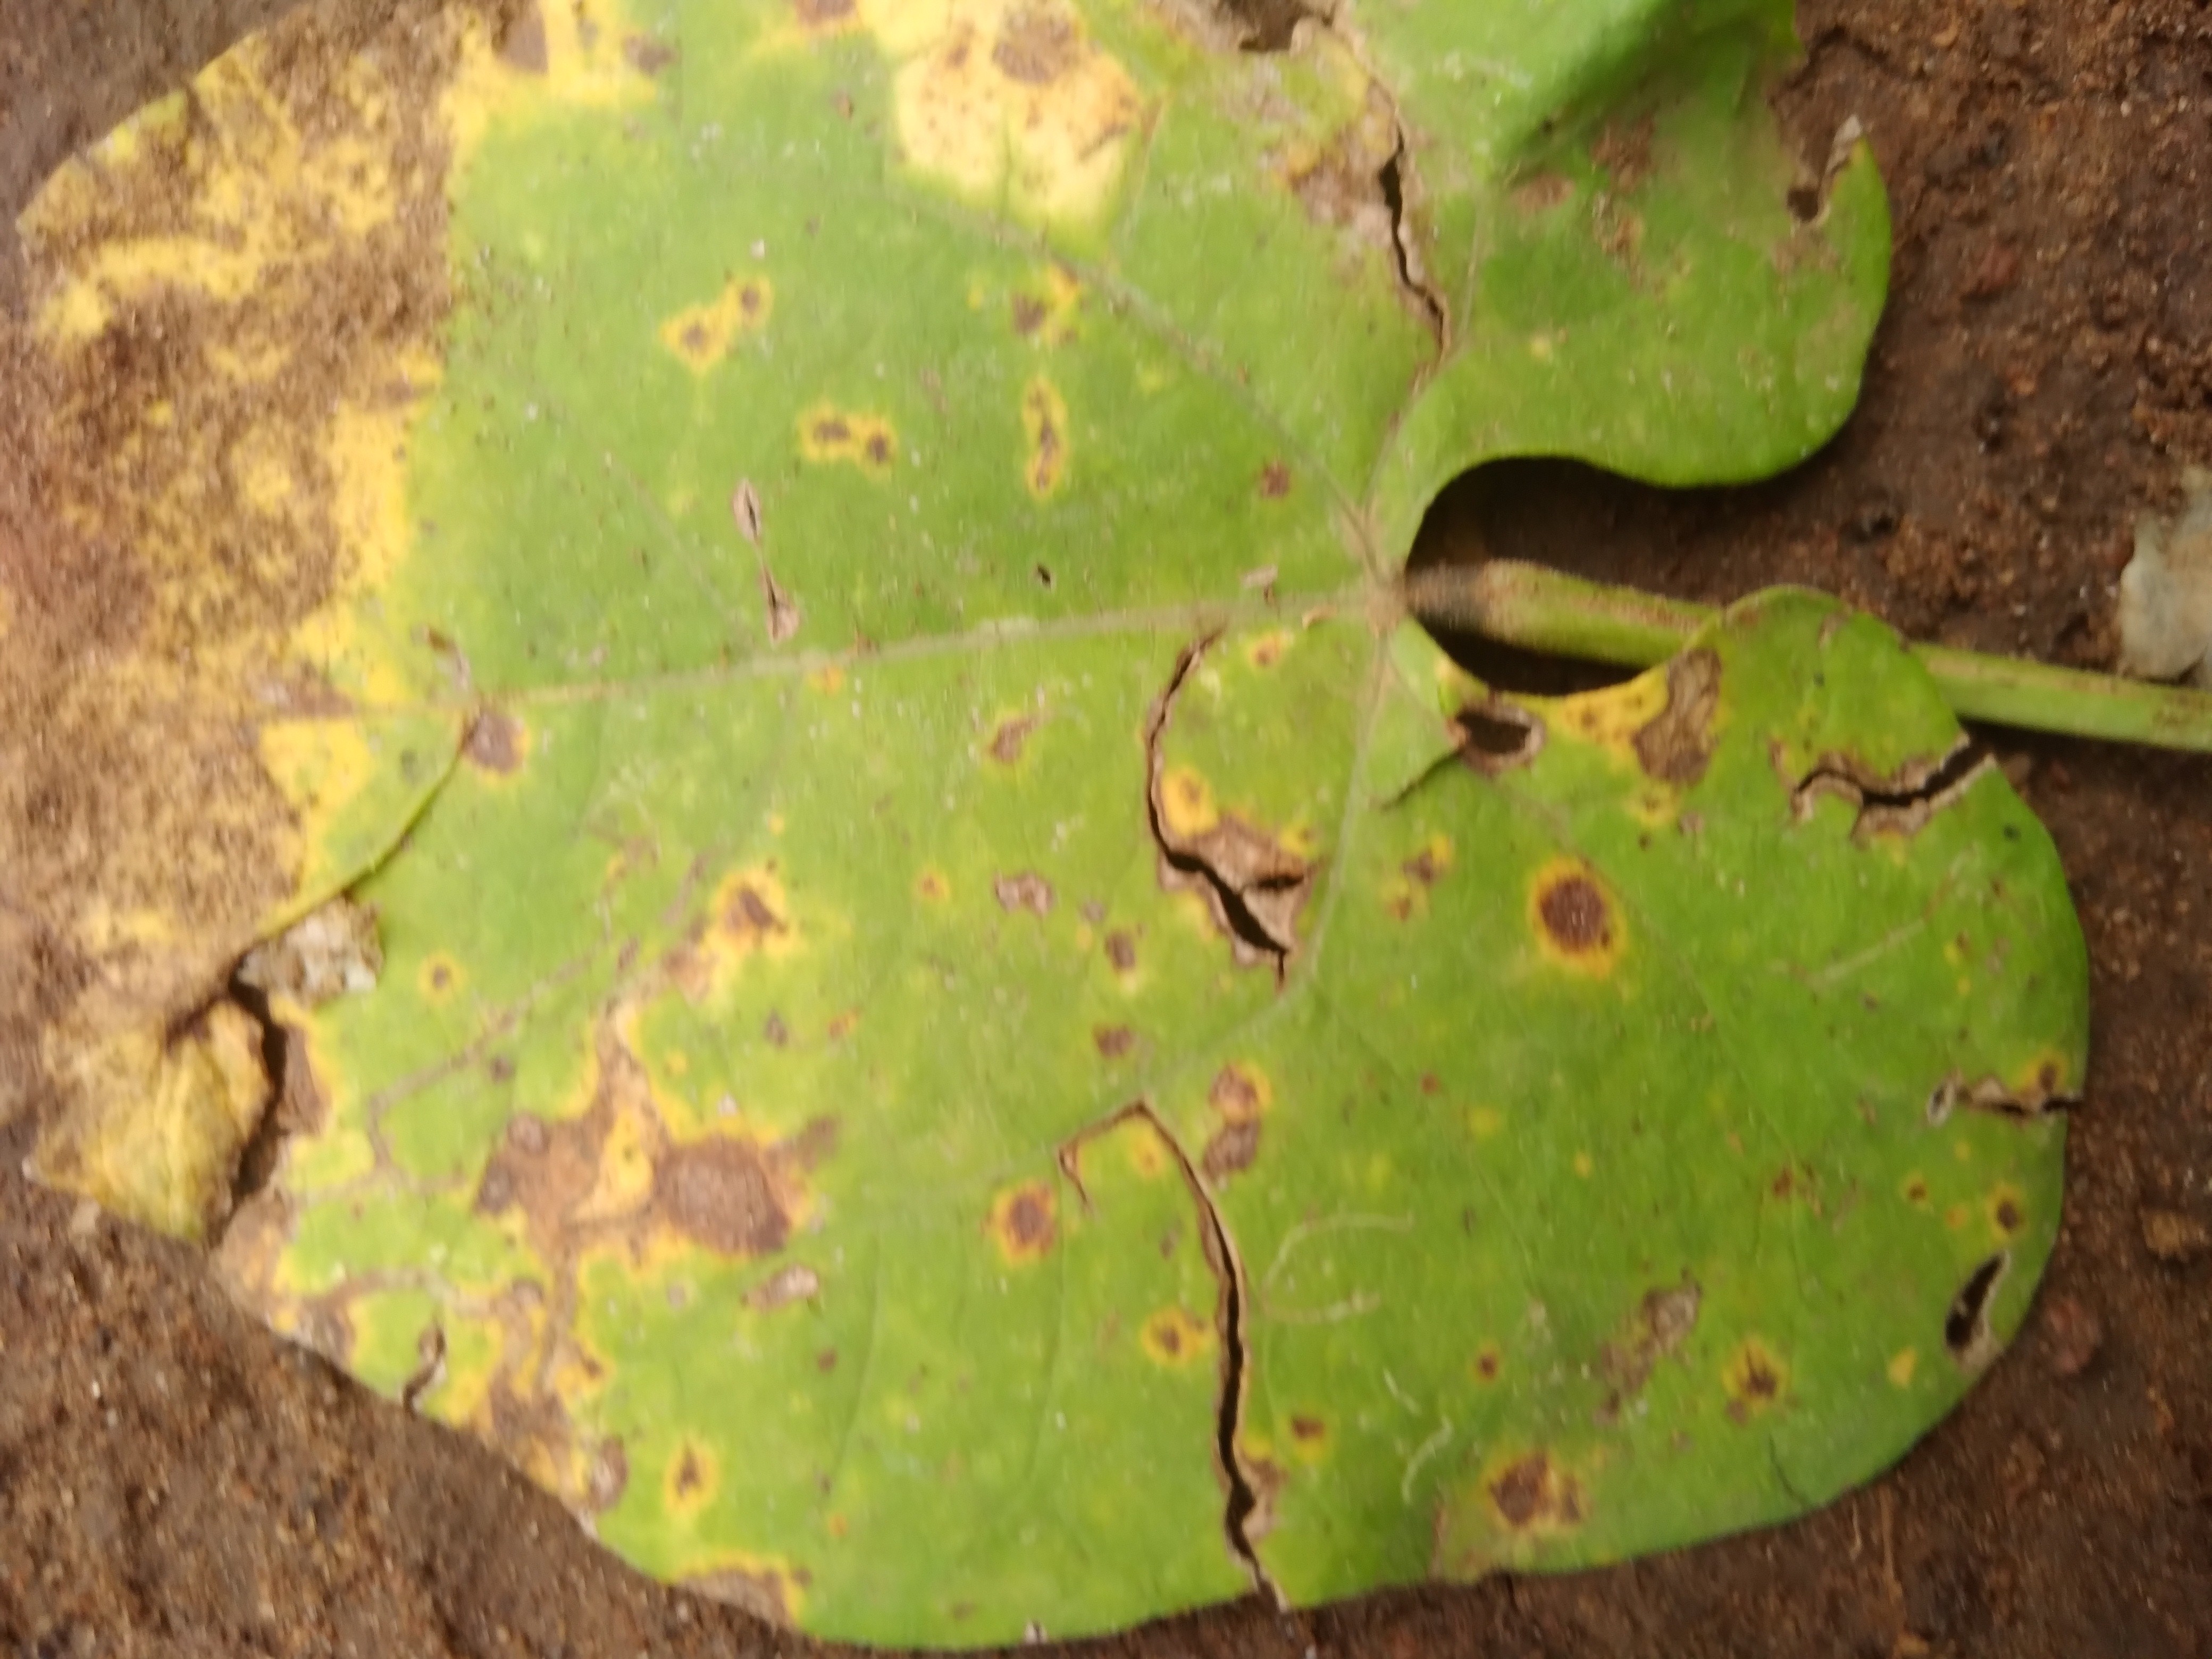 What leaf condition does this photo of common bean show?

rust
